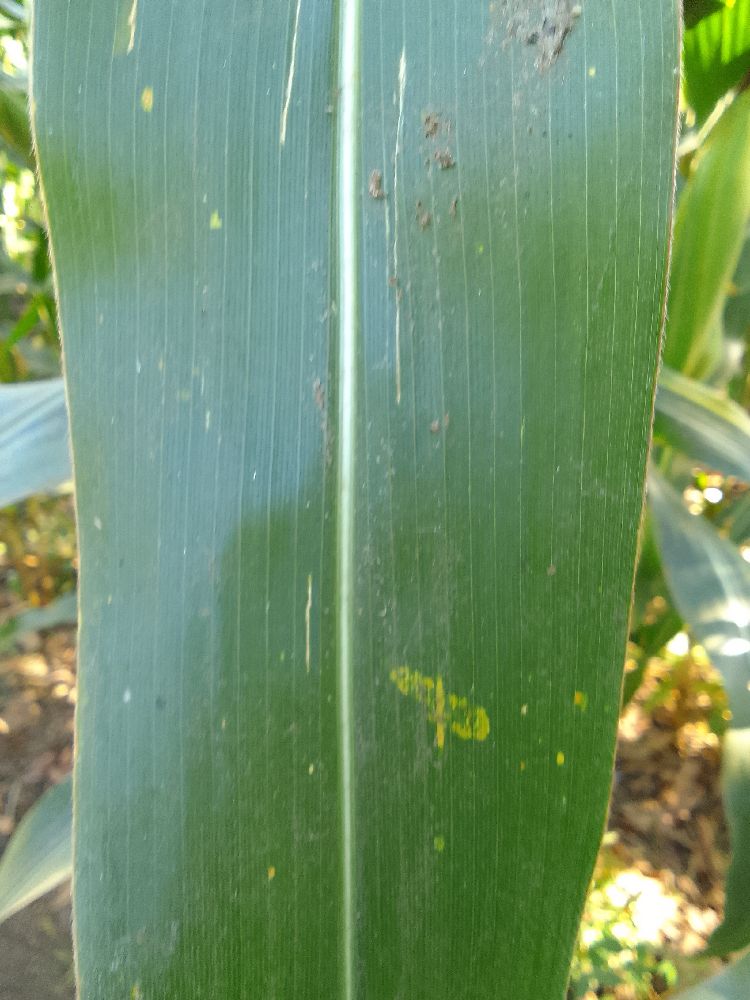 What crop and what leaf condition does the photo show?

maize, healthy
